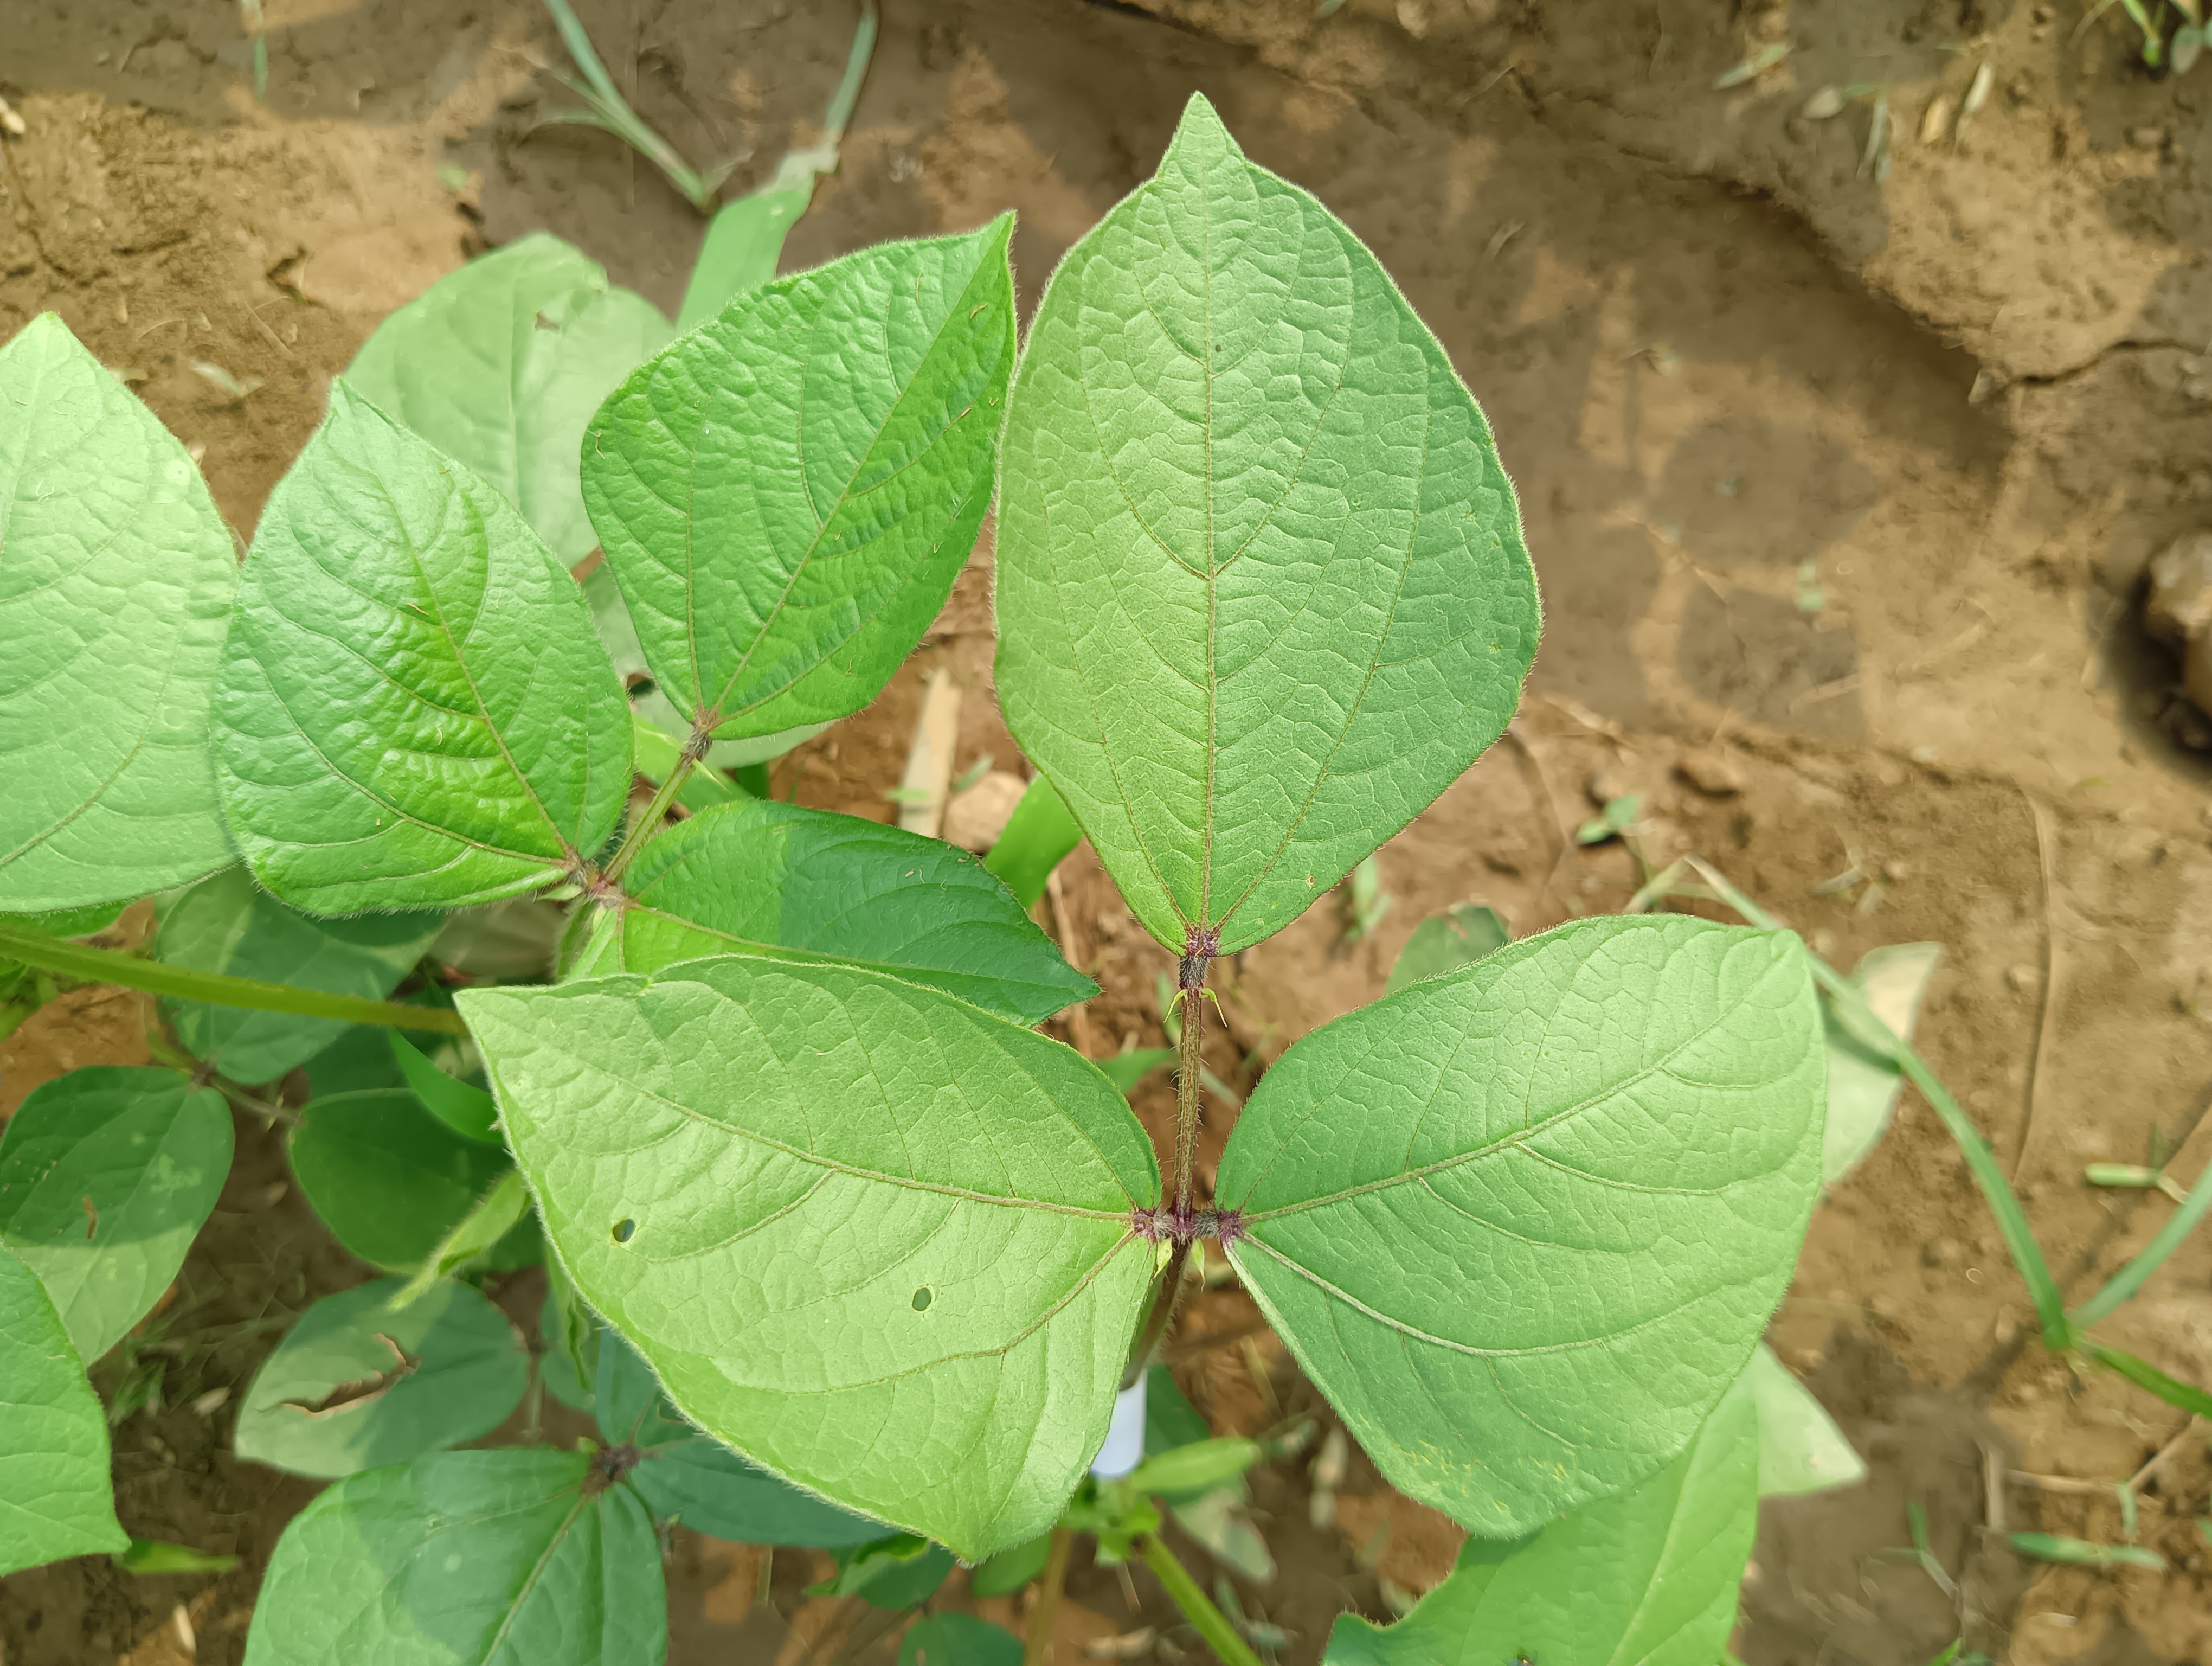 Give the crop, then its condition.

mungbean, healthy
